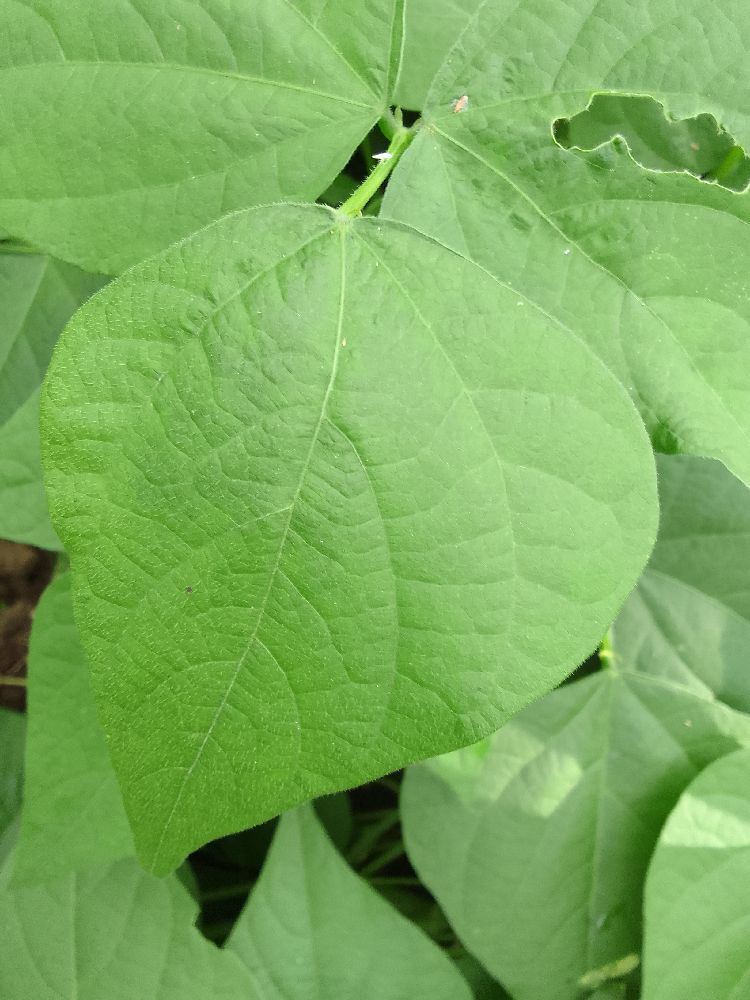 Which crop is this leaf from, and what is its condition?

common bean, healthy
